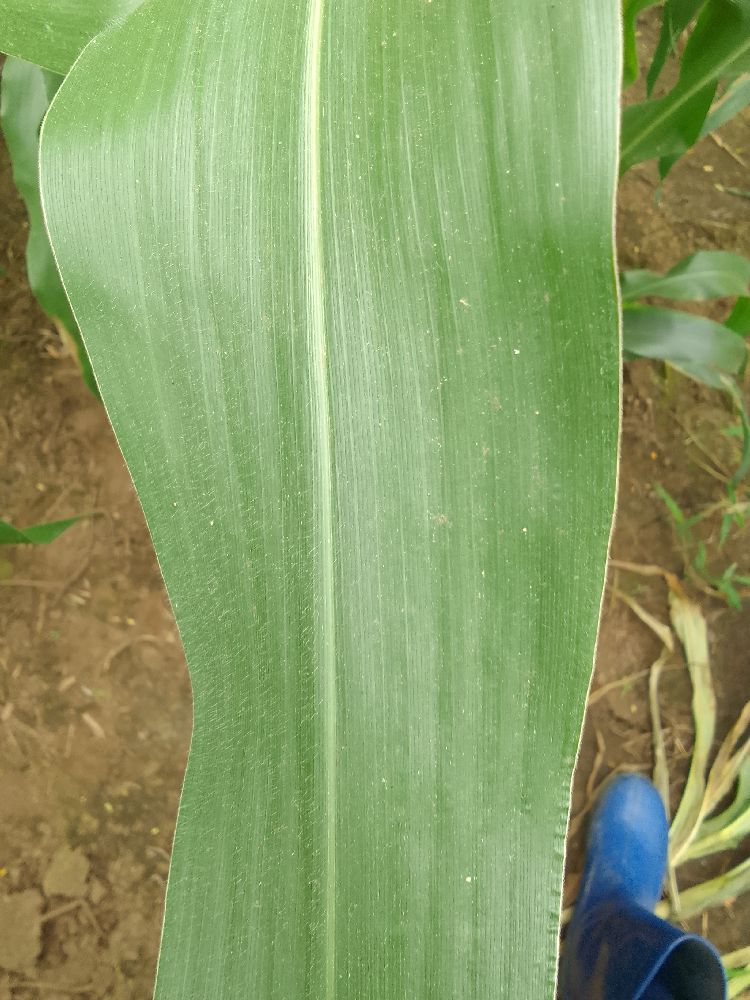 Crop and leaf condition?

maize, healthy
